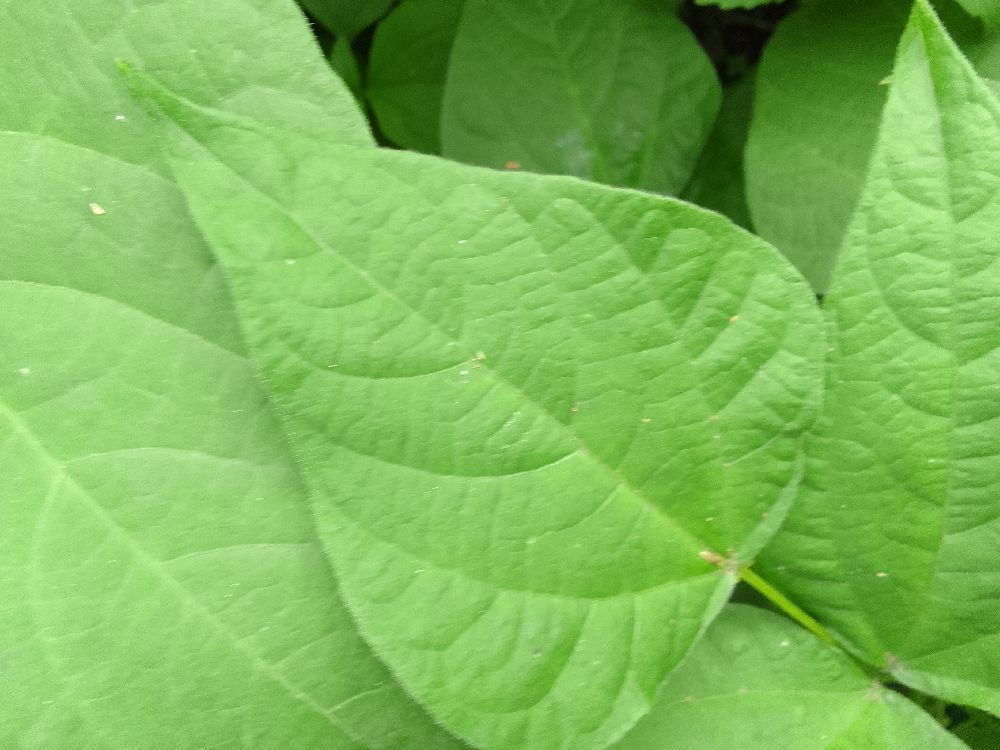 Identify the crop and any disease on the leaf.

common bean, healthy
